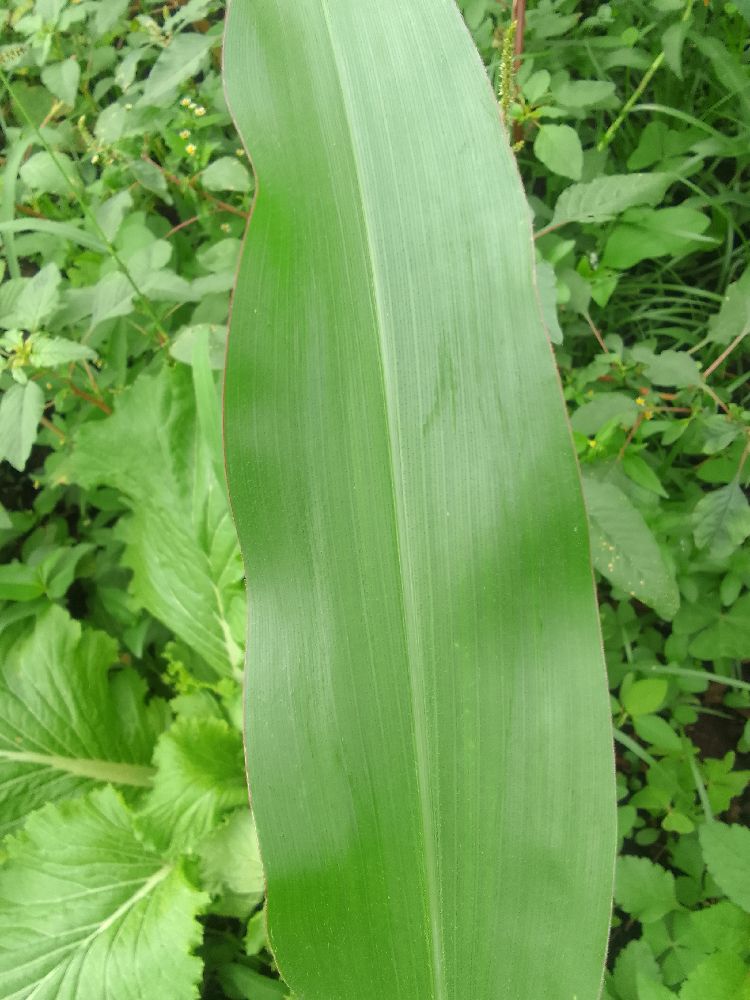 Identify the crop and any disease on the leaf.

maize, healthy
